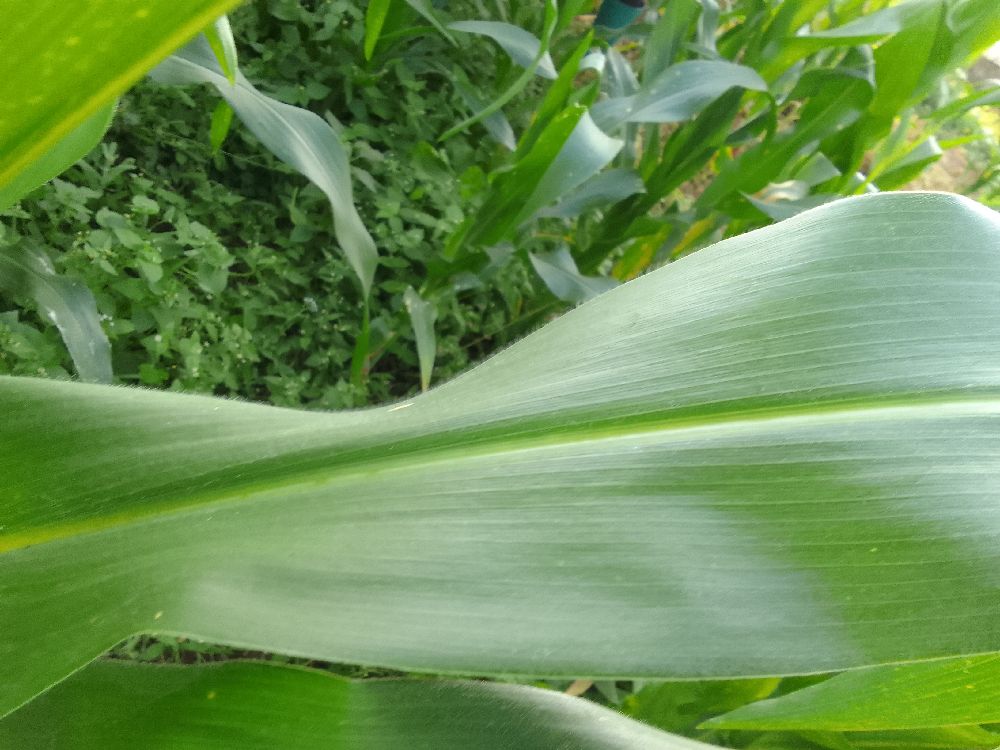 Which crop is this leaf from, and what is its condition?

maize, healthy
